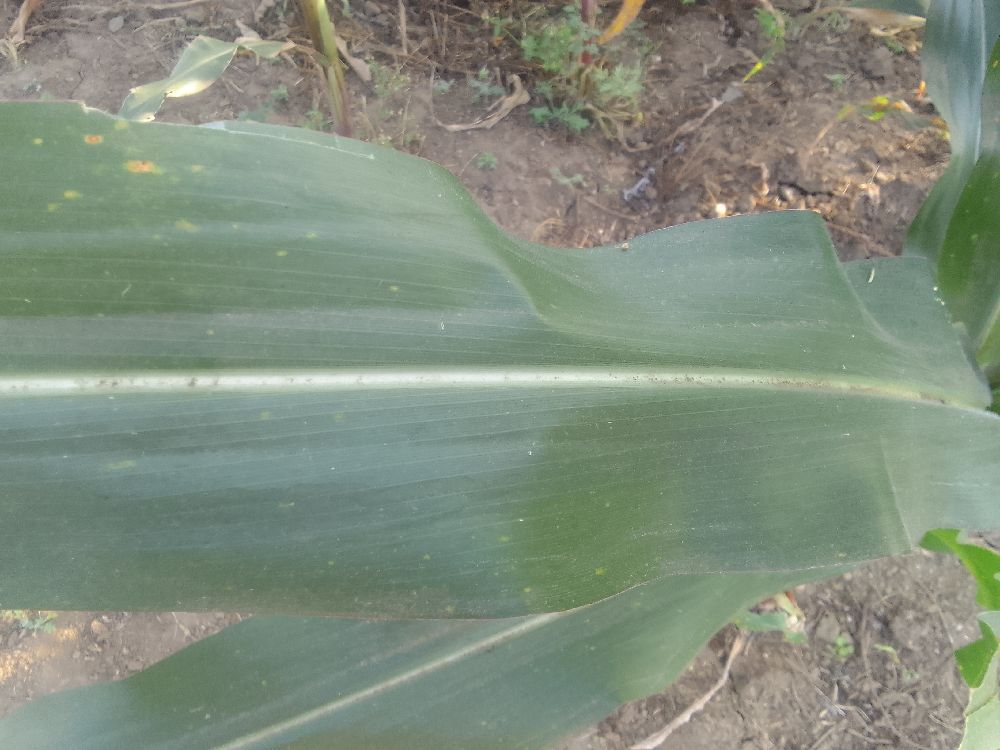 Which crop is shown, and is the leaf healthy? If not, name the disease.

maize, healthy
